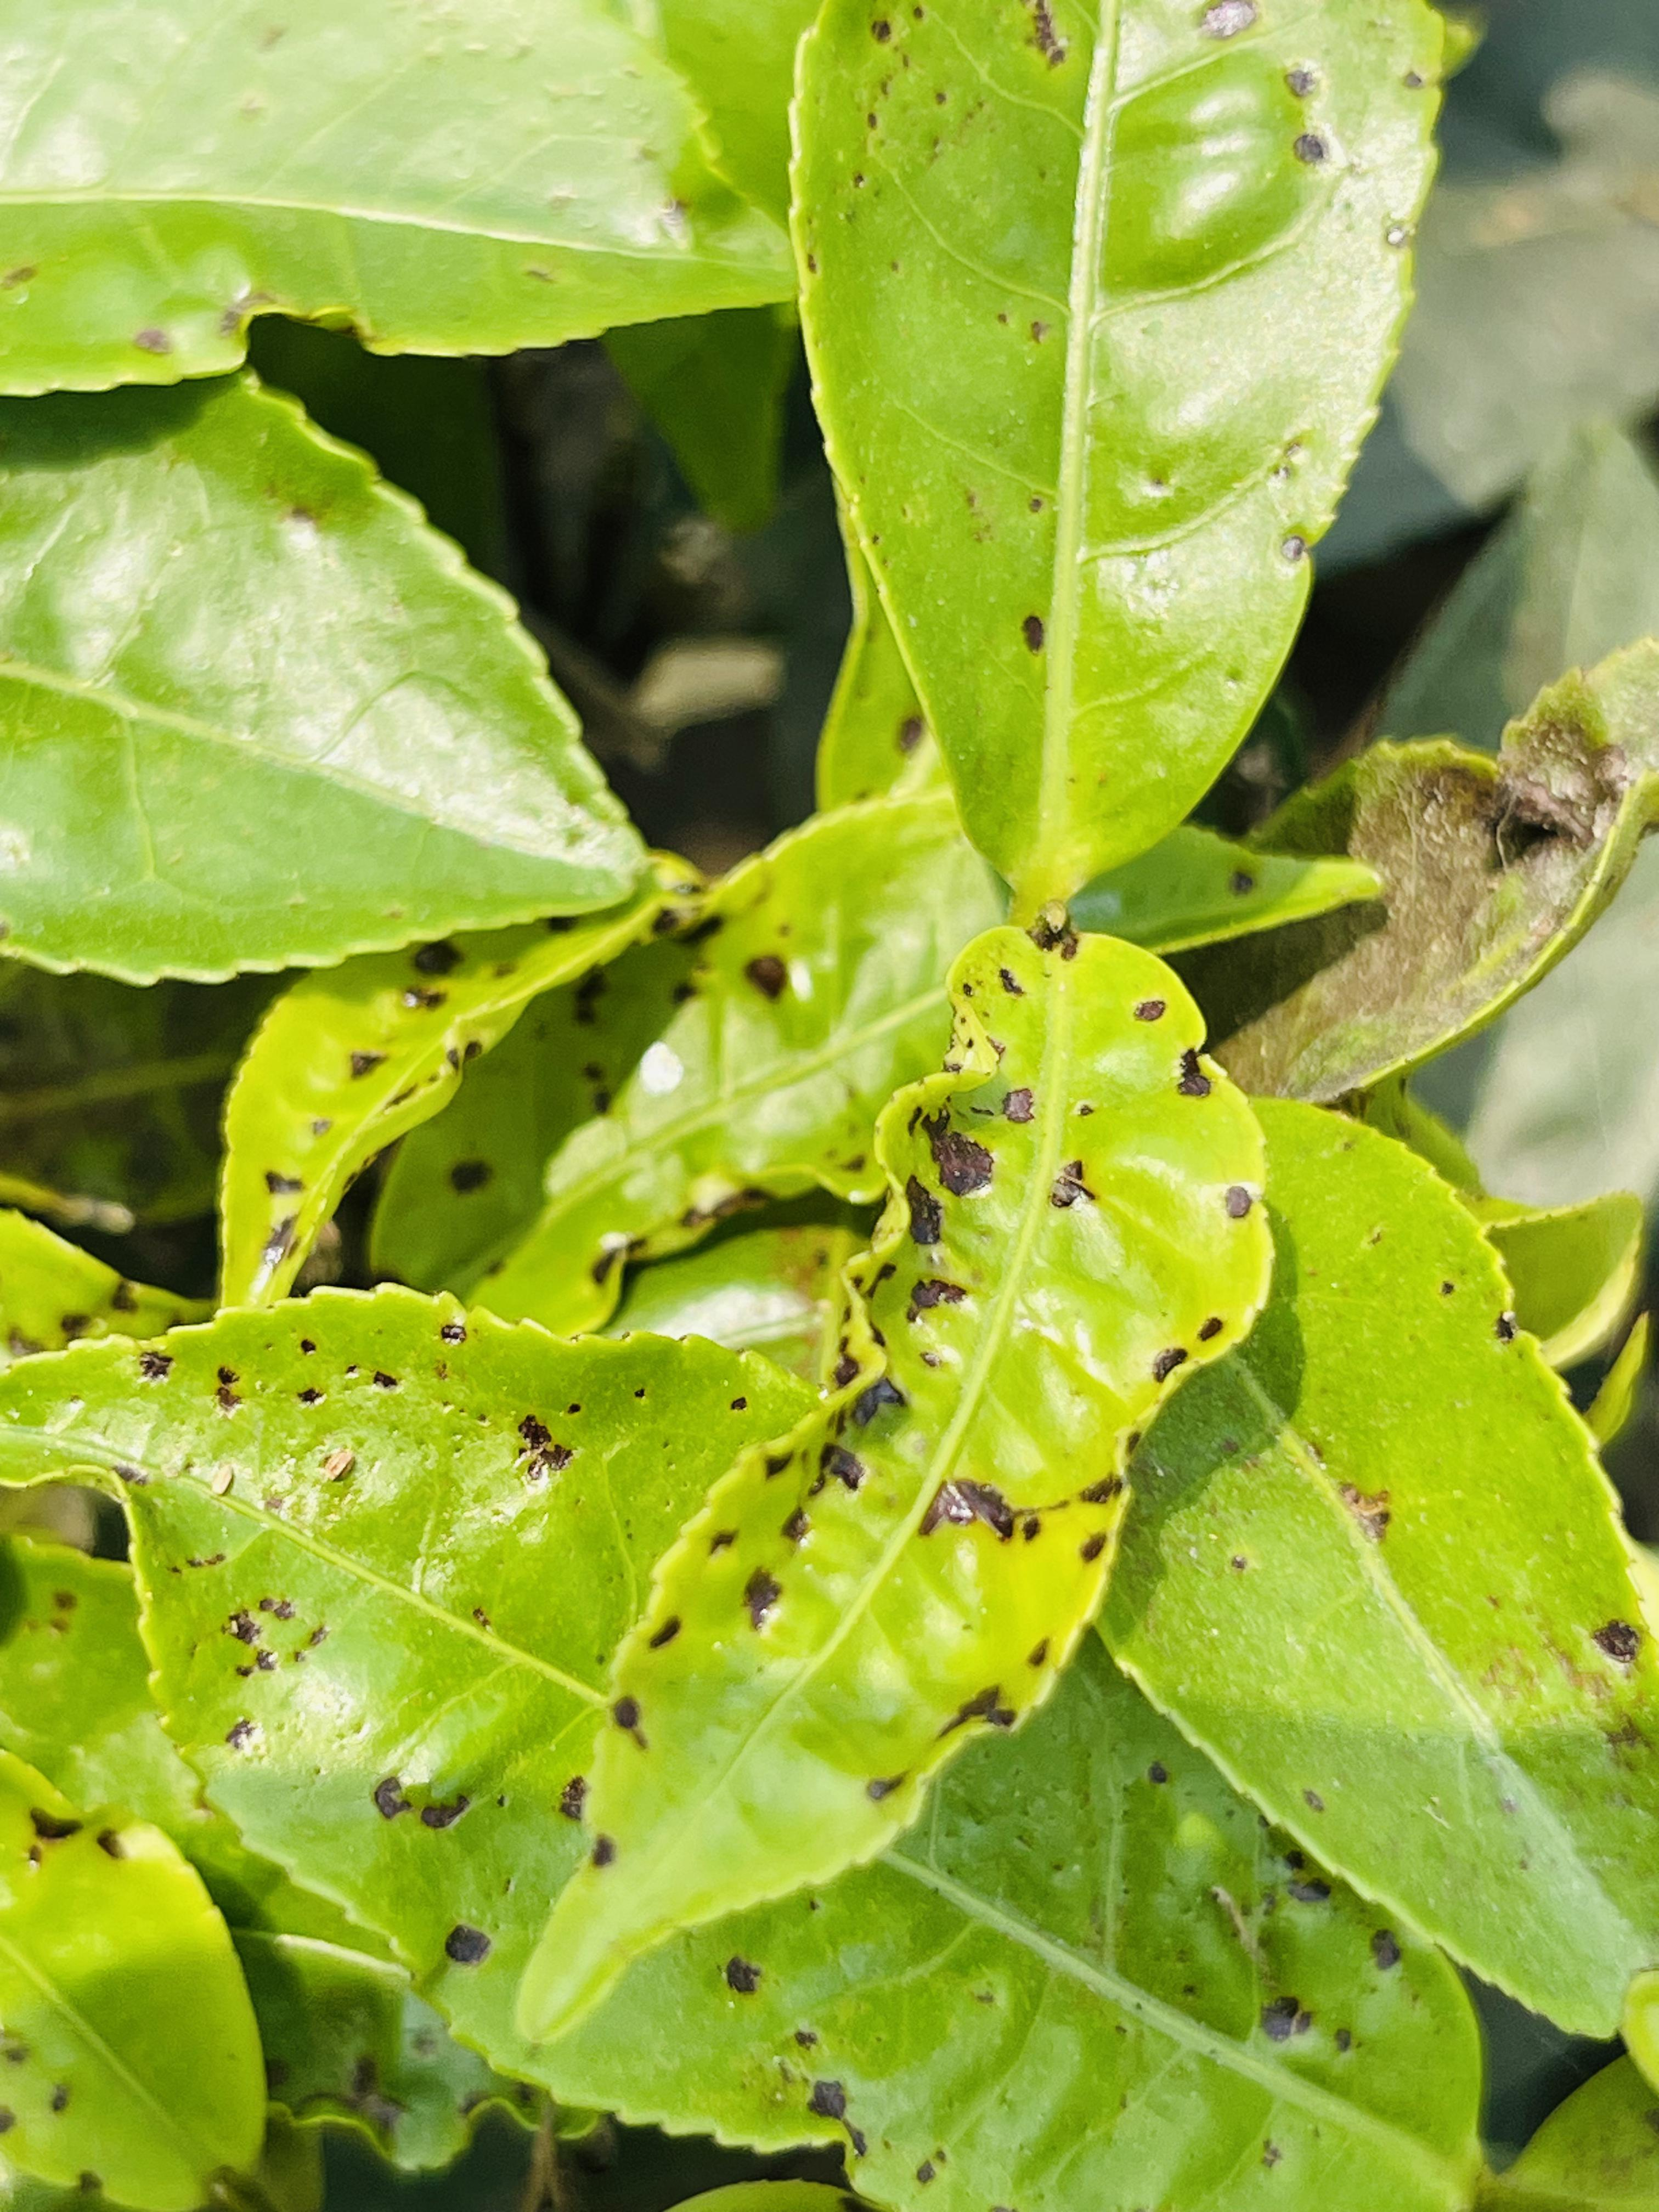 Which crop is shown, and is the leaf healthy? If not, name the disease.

tea, helopeltis
